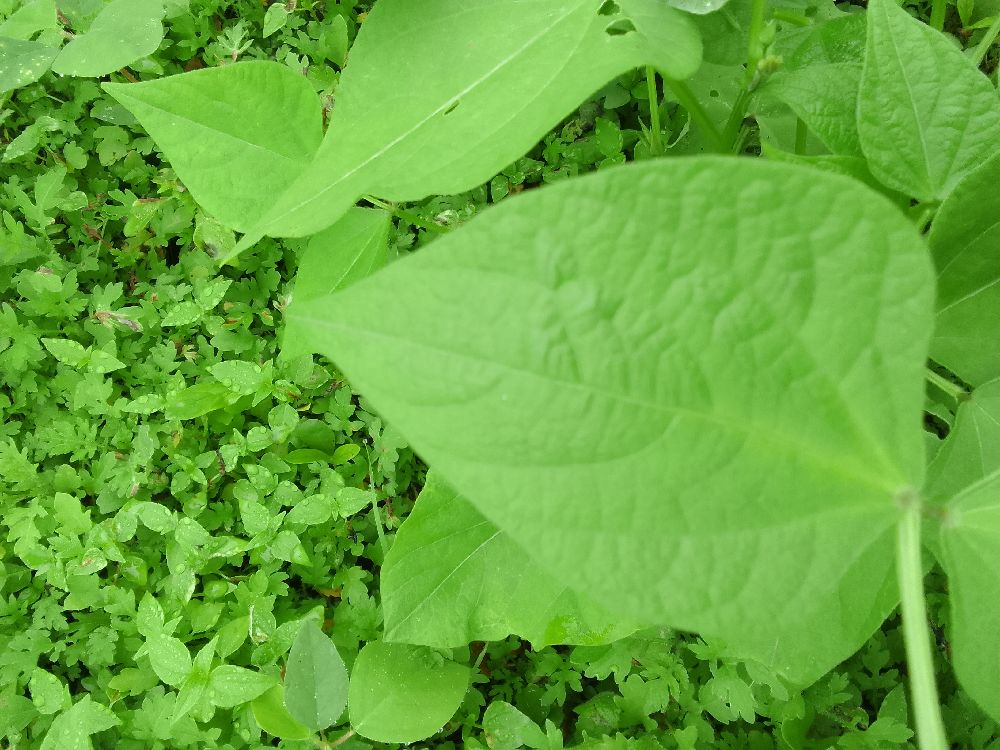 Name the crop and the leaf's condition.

common bean, healthy
